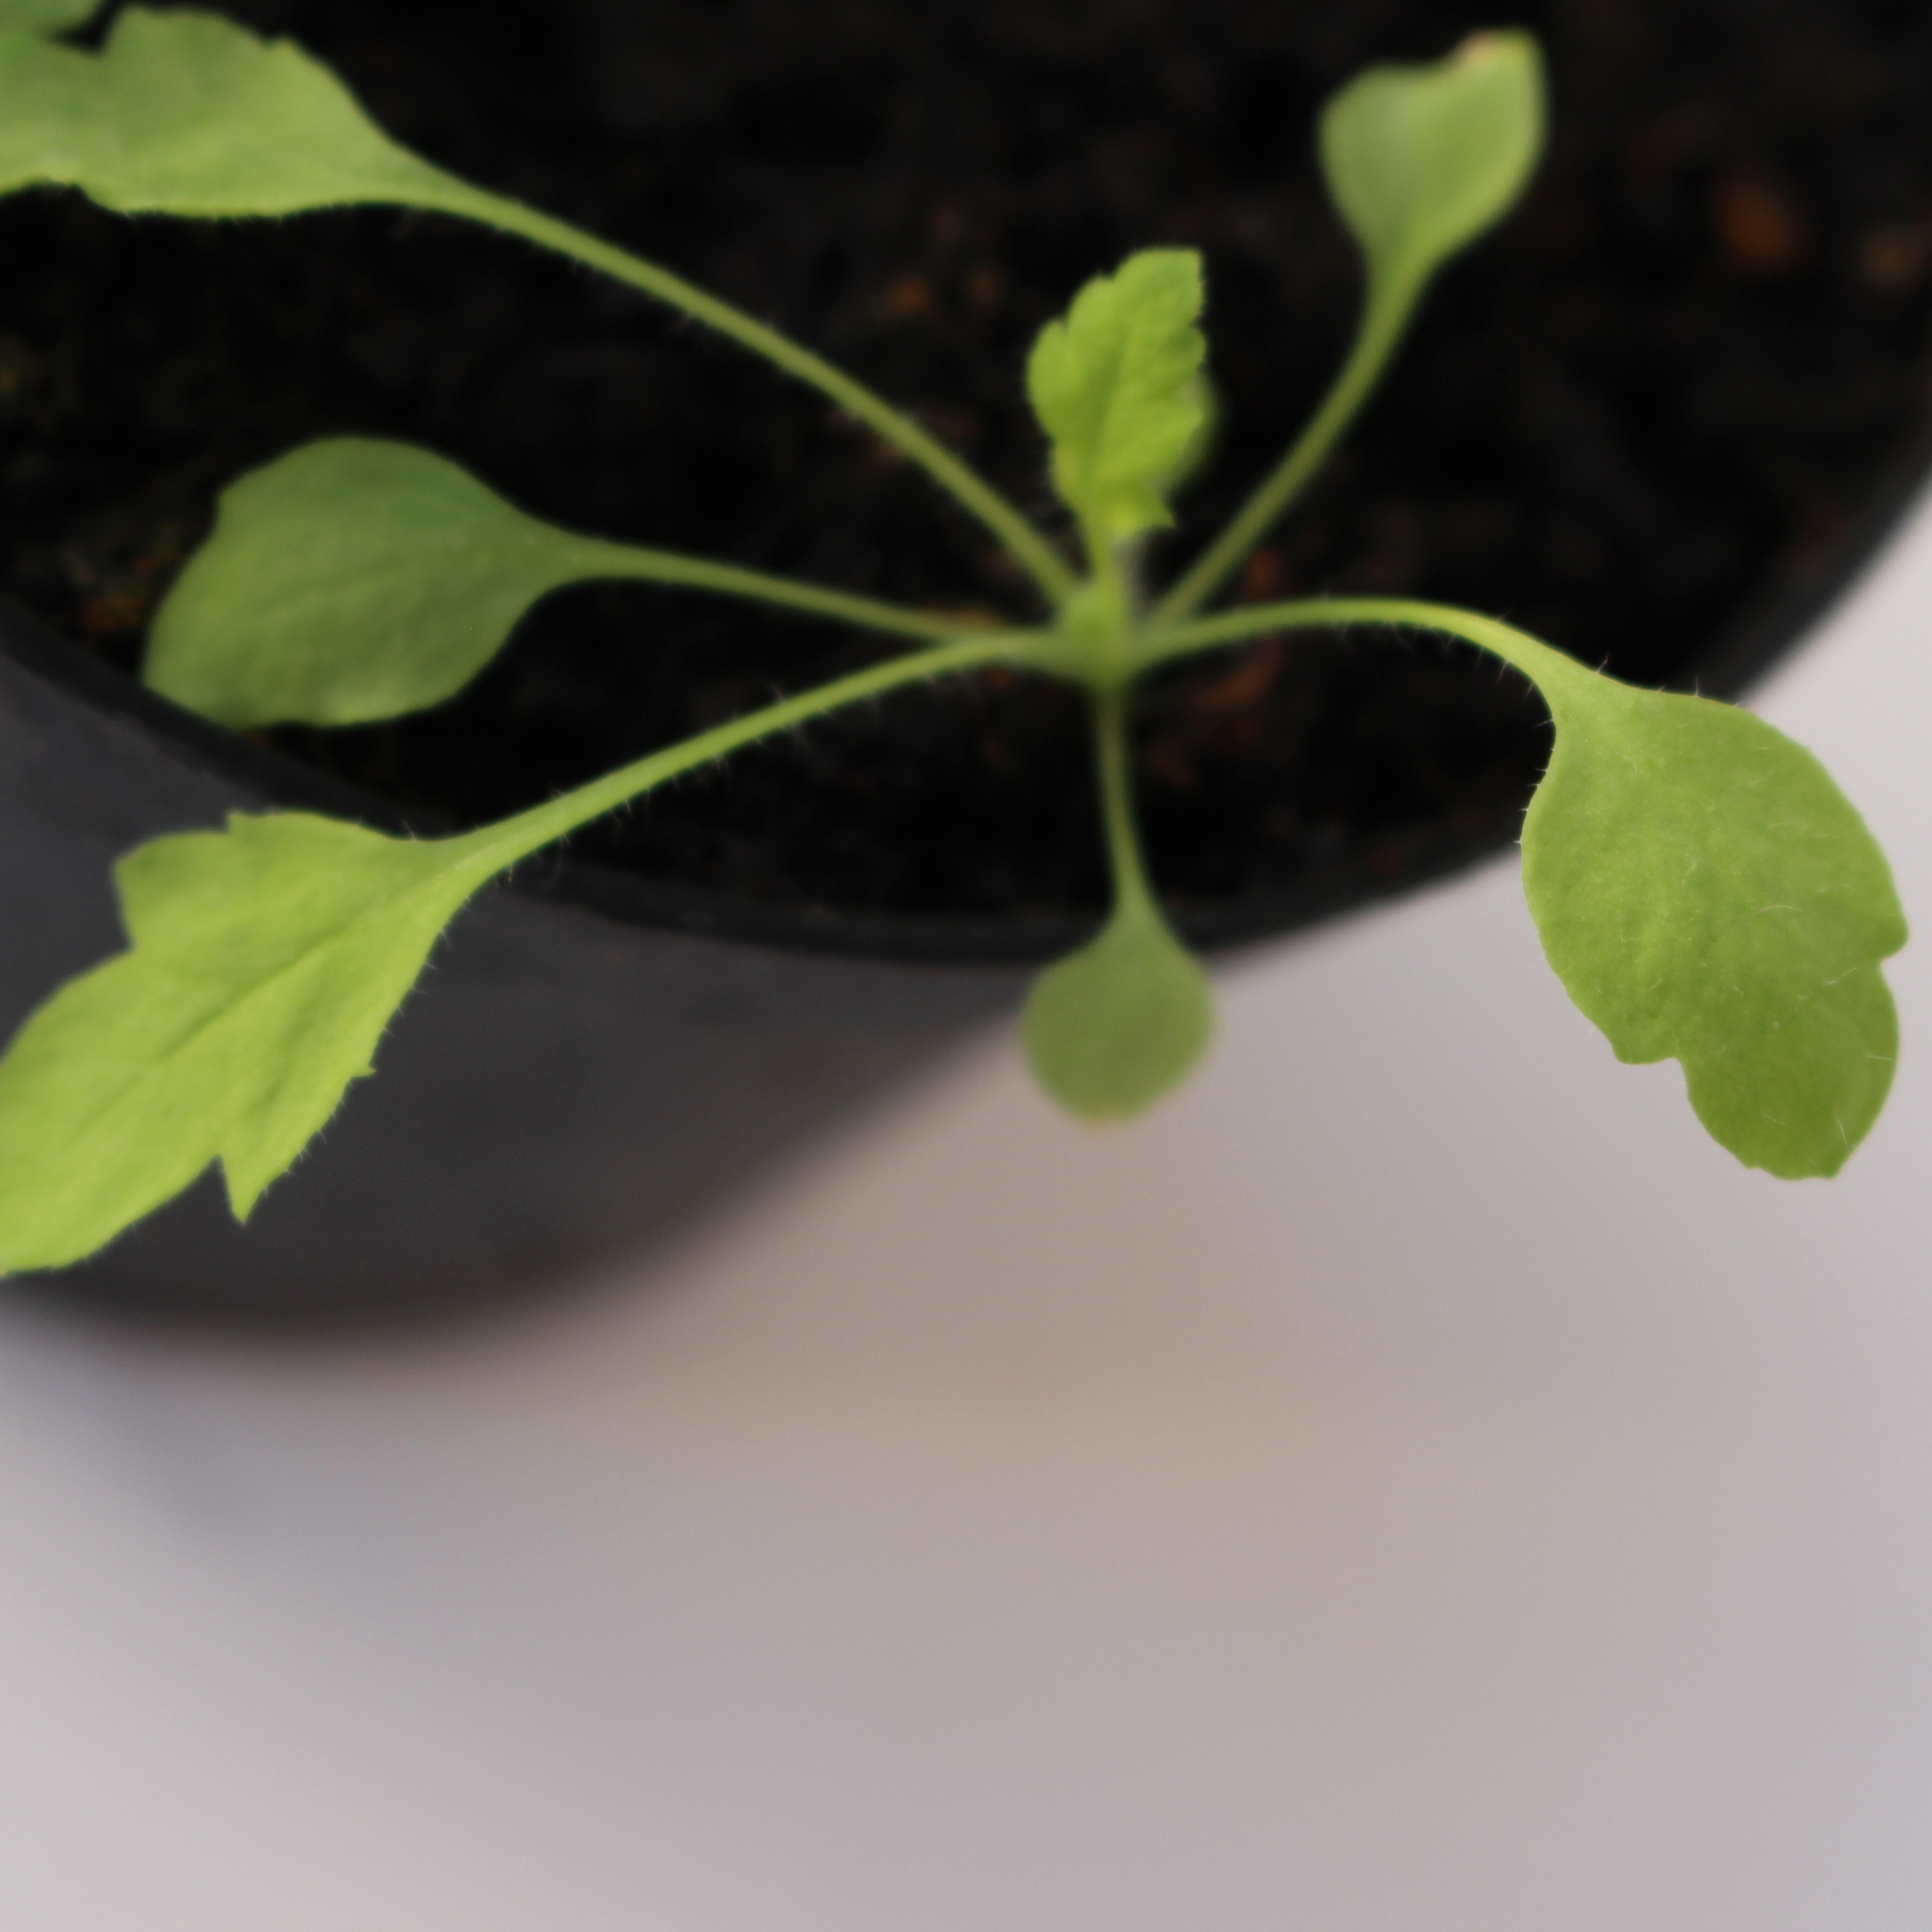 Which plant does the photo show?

Papaver rhoeas
